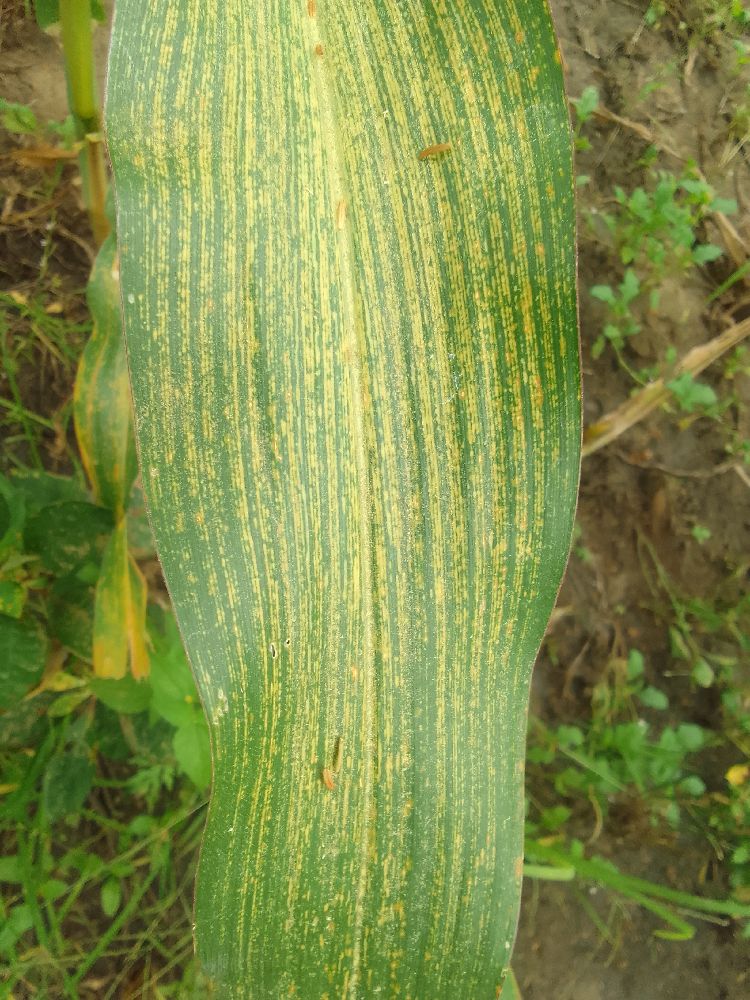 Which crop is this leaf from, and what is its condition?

maize, maize streak virus
